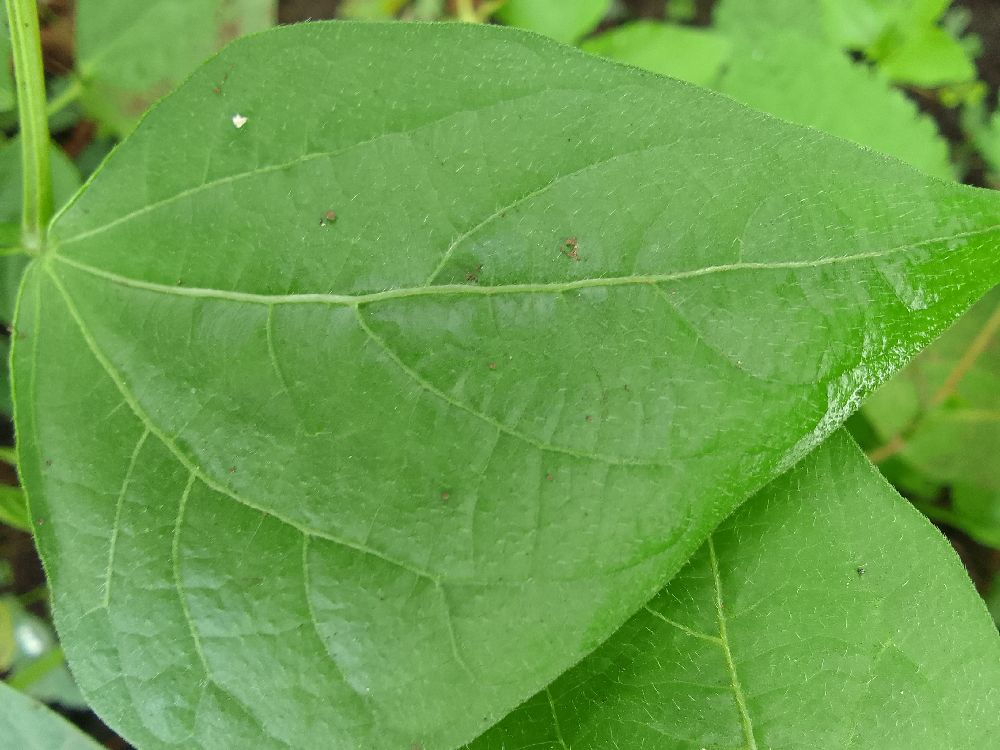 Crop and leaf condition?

common bean, healthy
